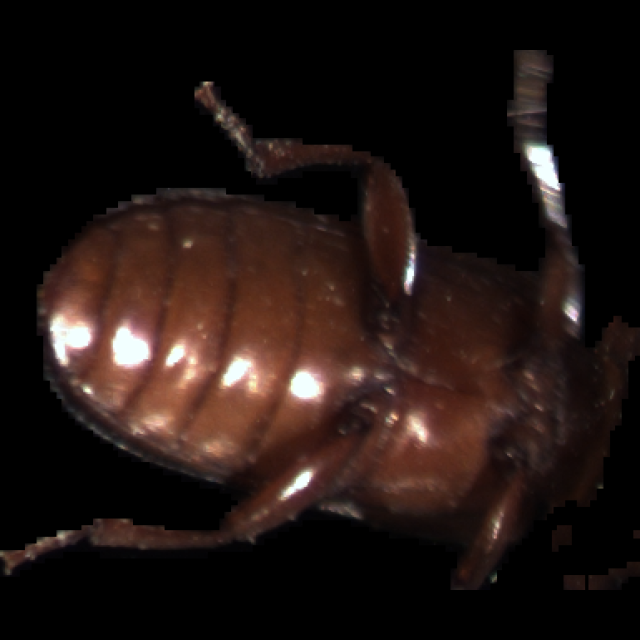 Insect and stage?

mealworm beetle
